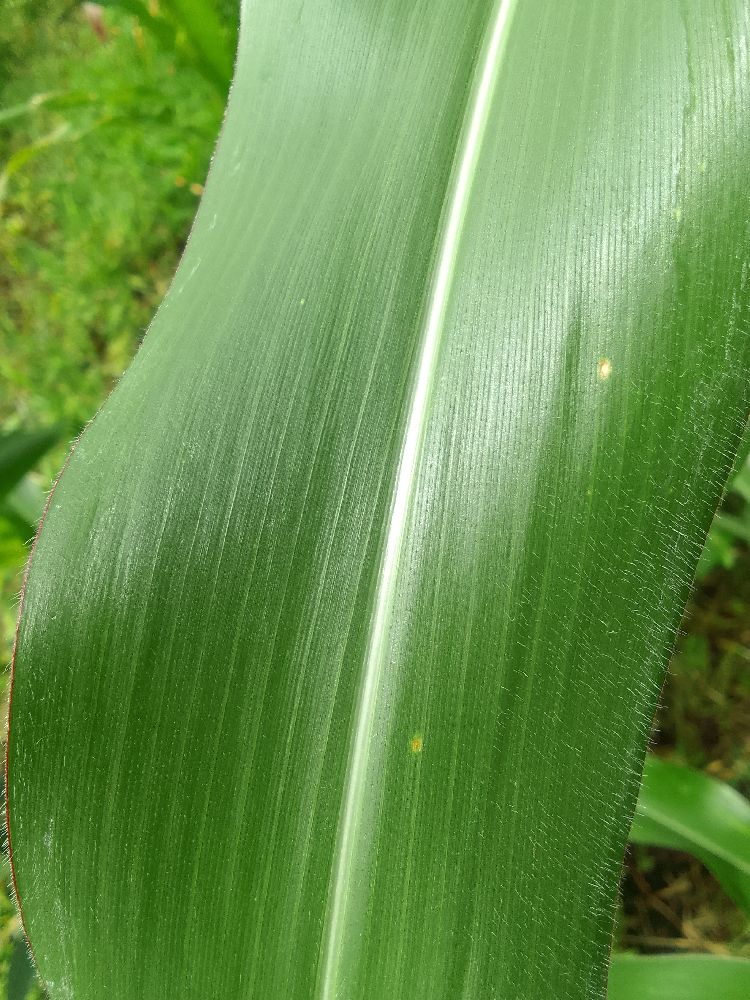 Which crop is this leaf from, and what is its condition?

maize, healthy
